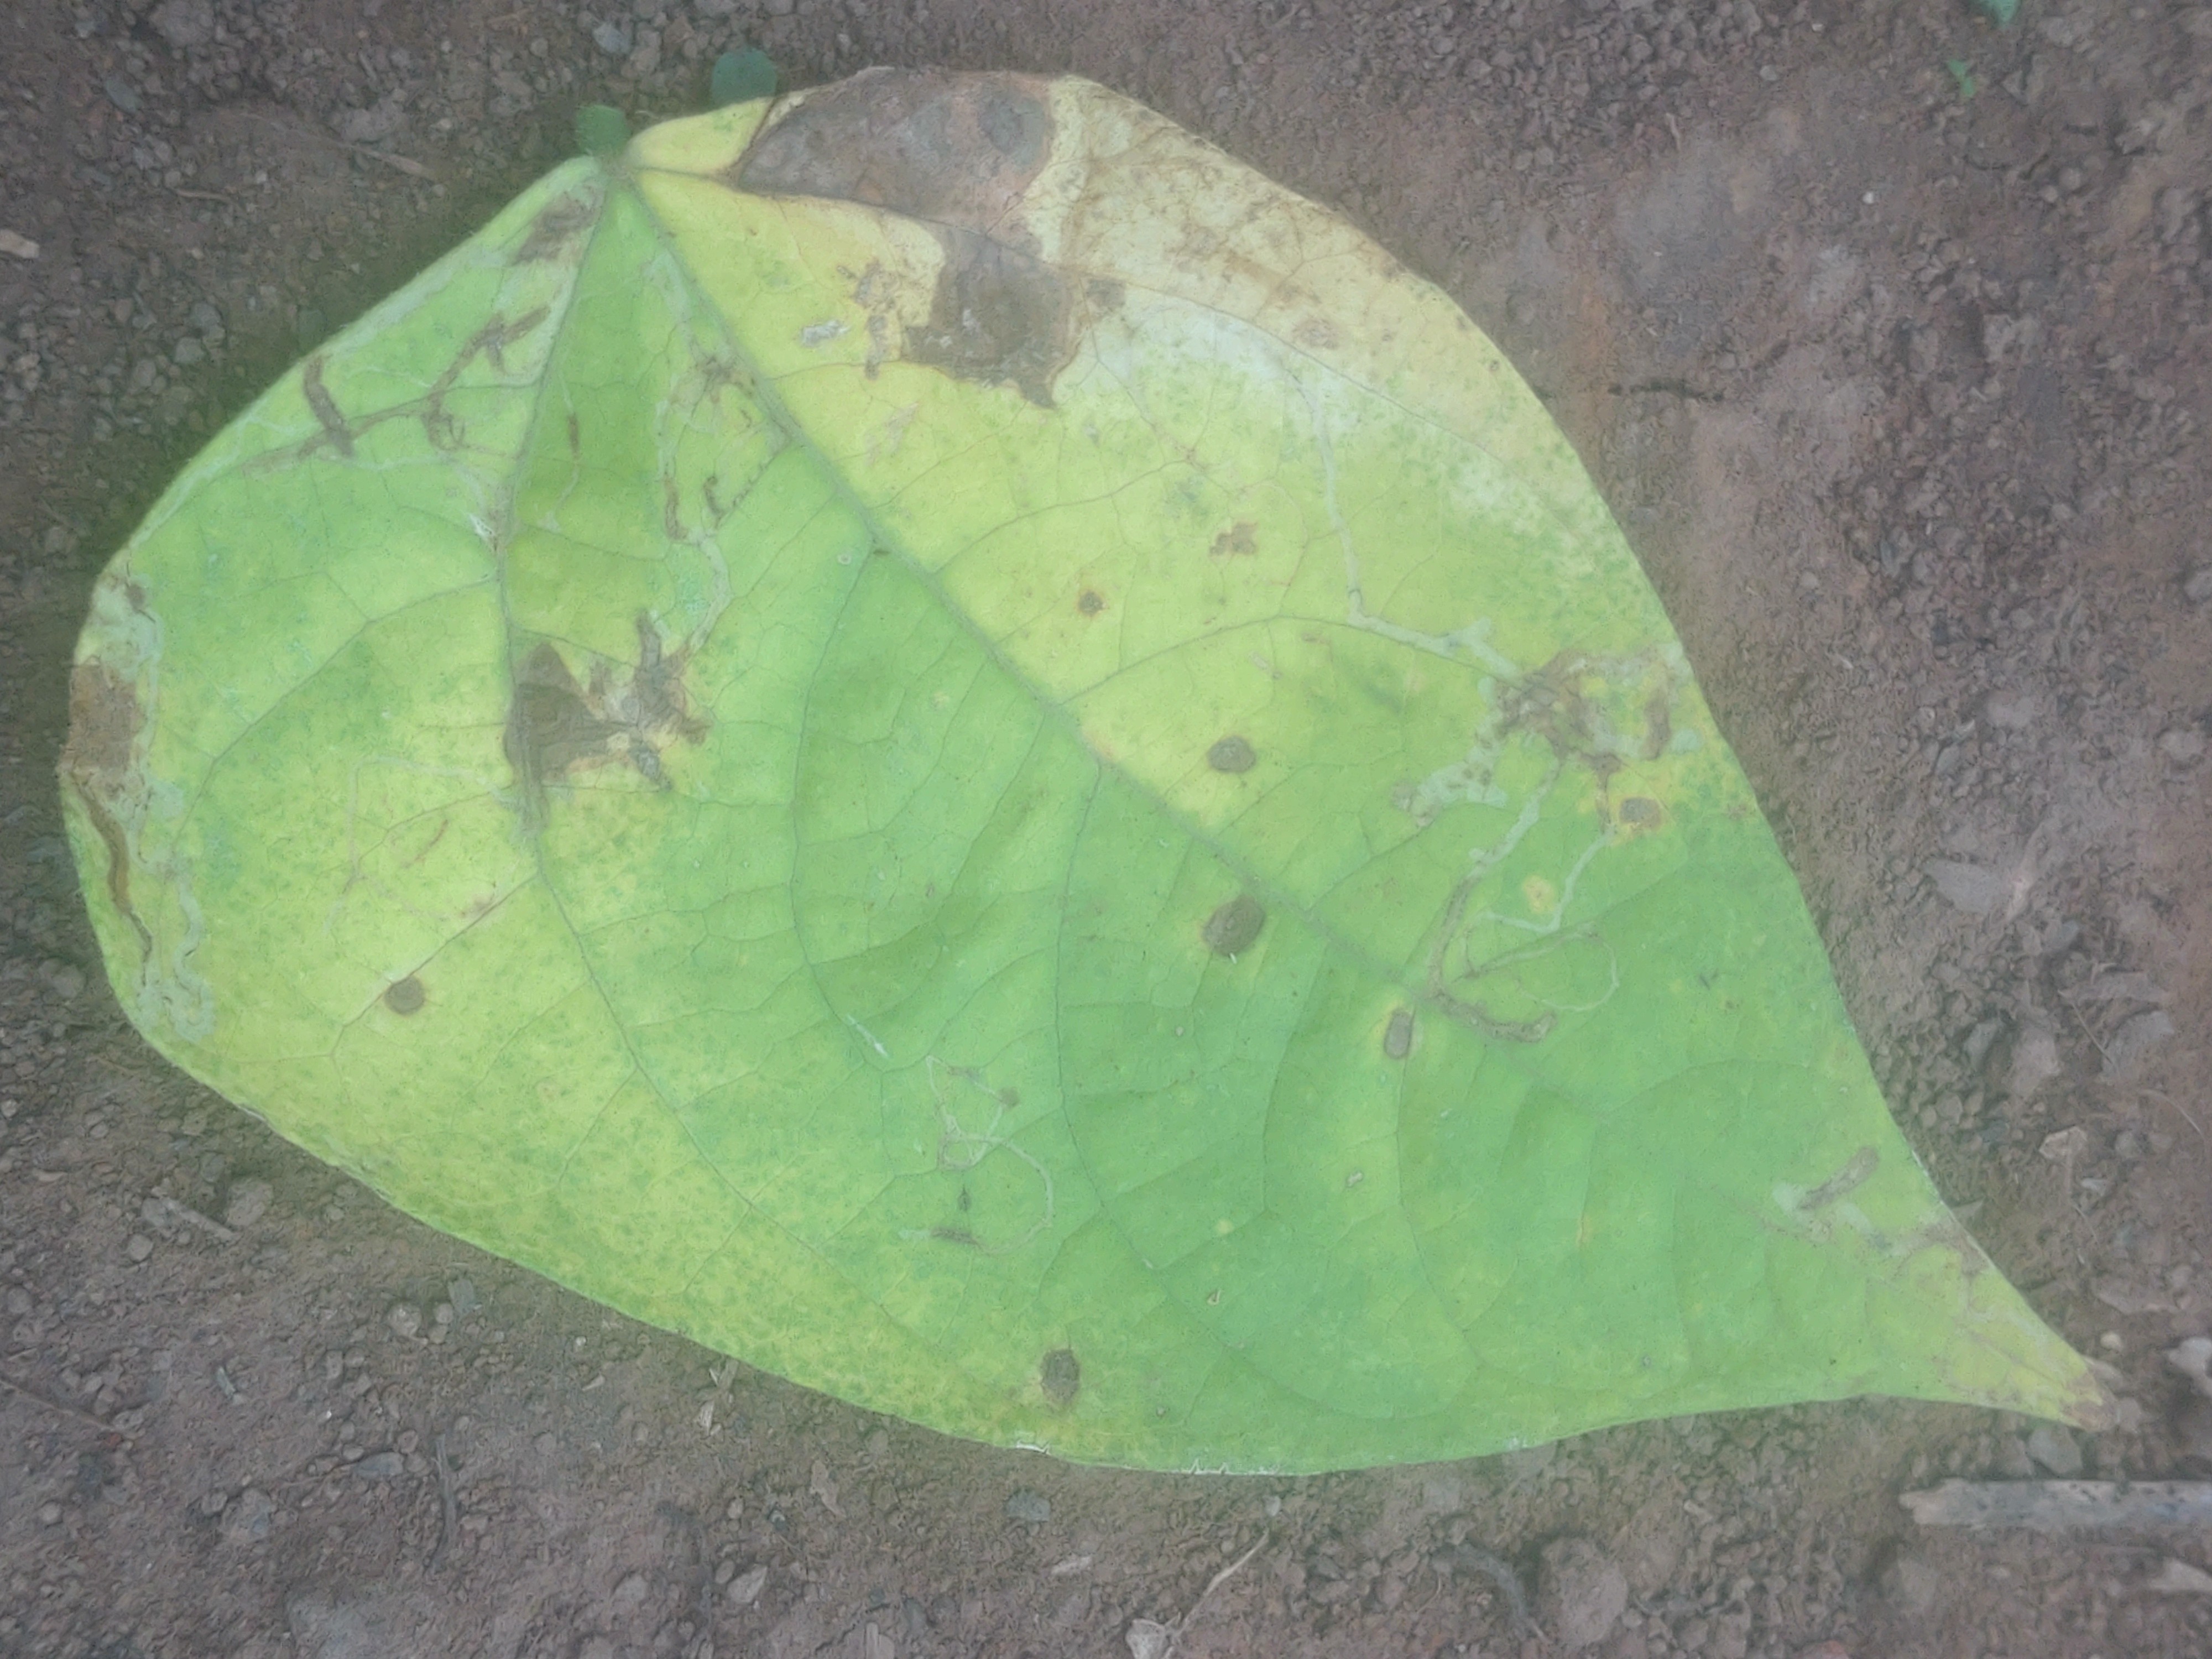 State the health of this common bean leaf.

anthracnose
